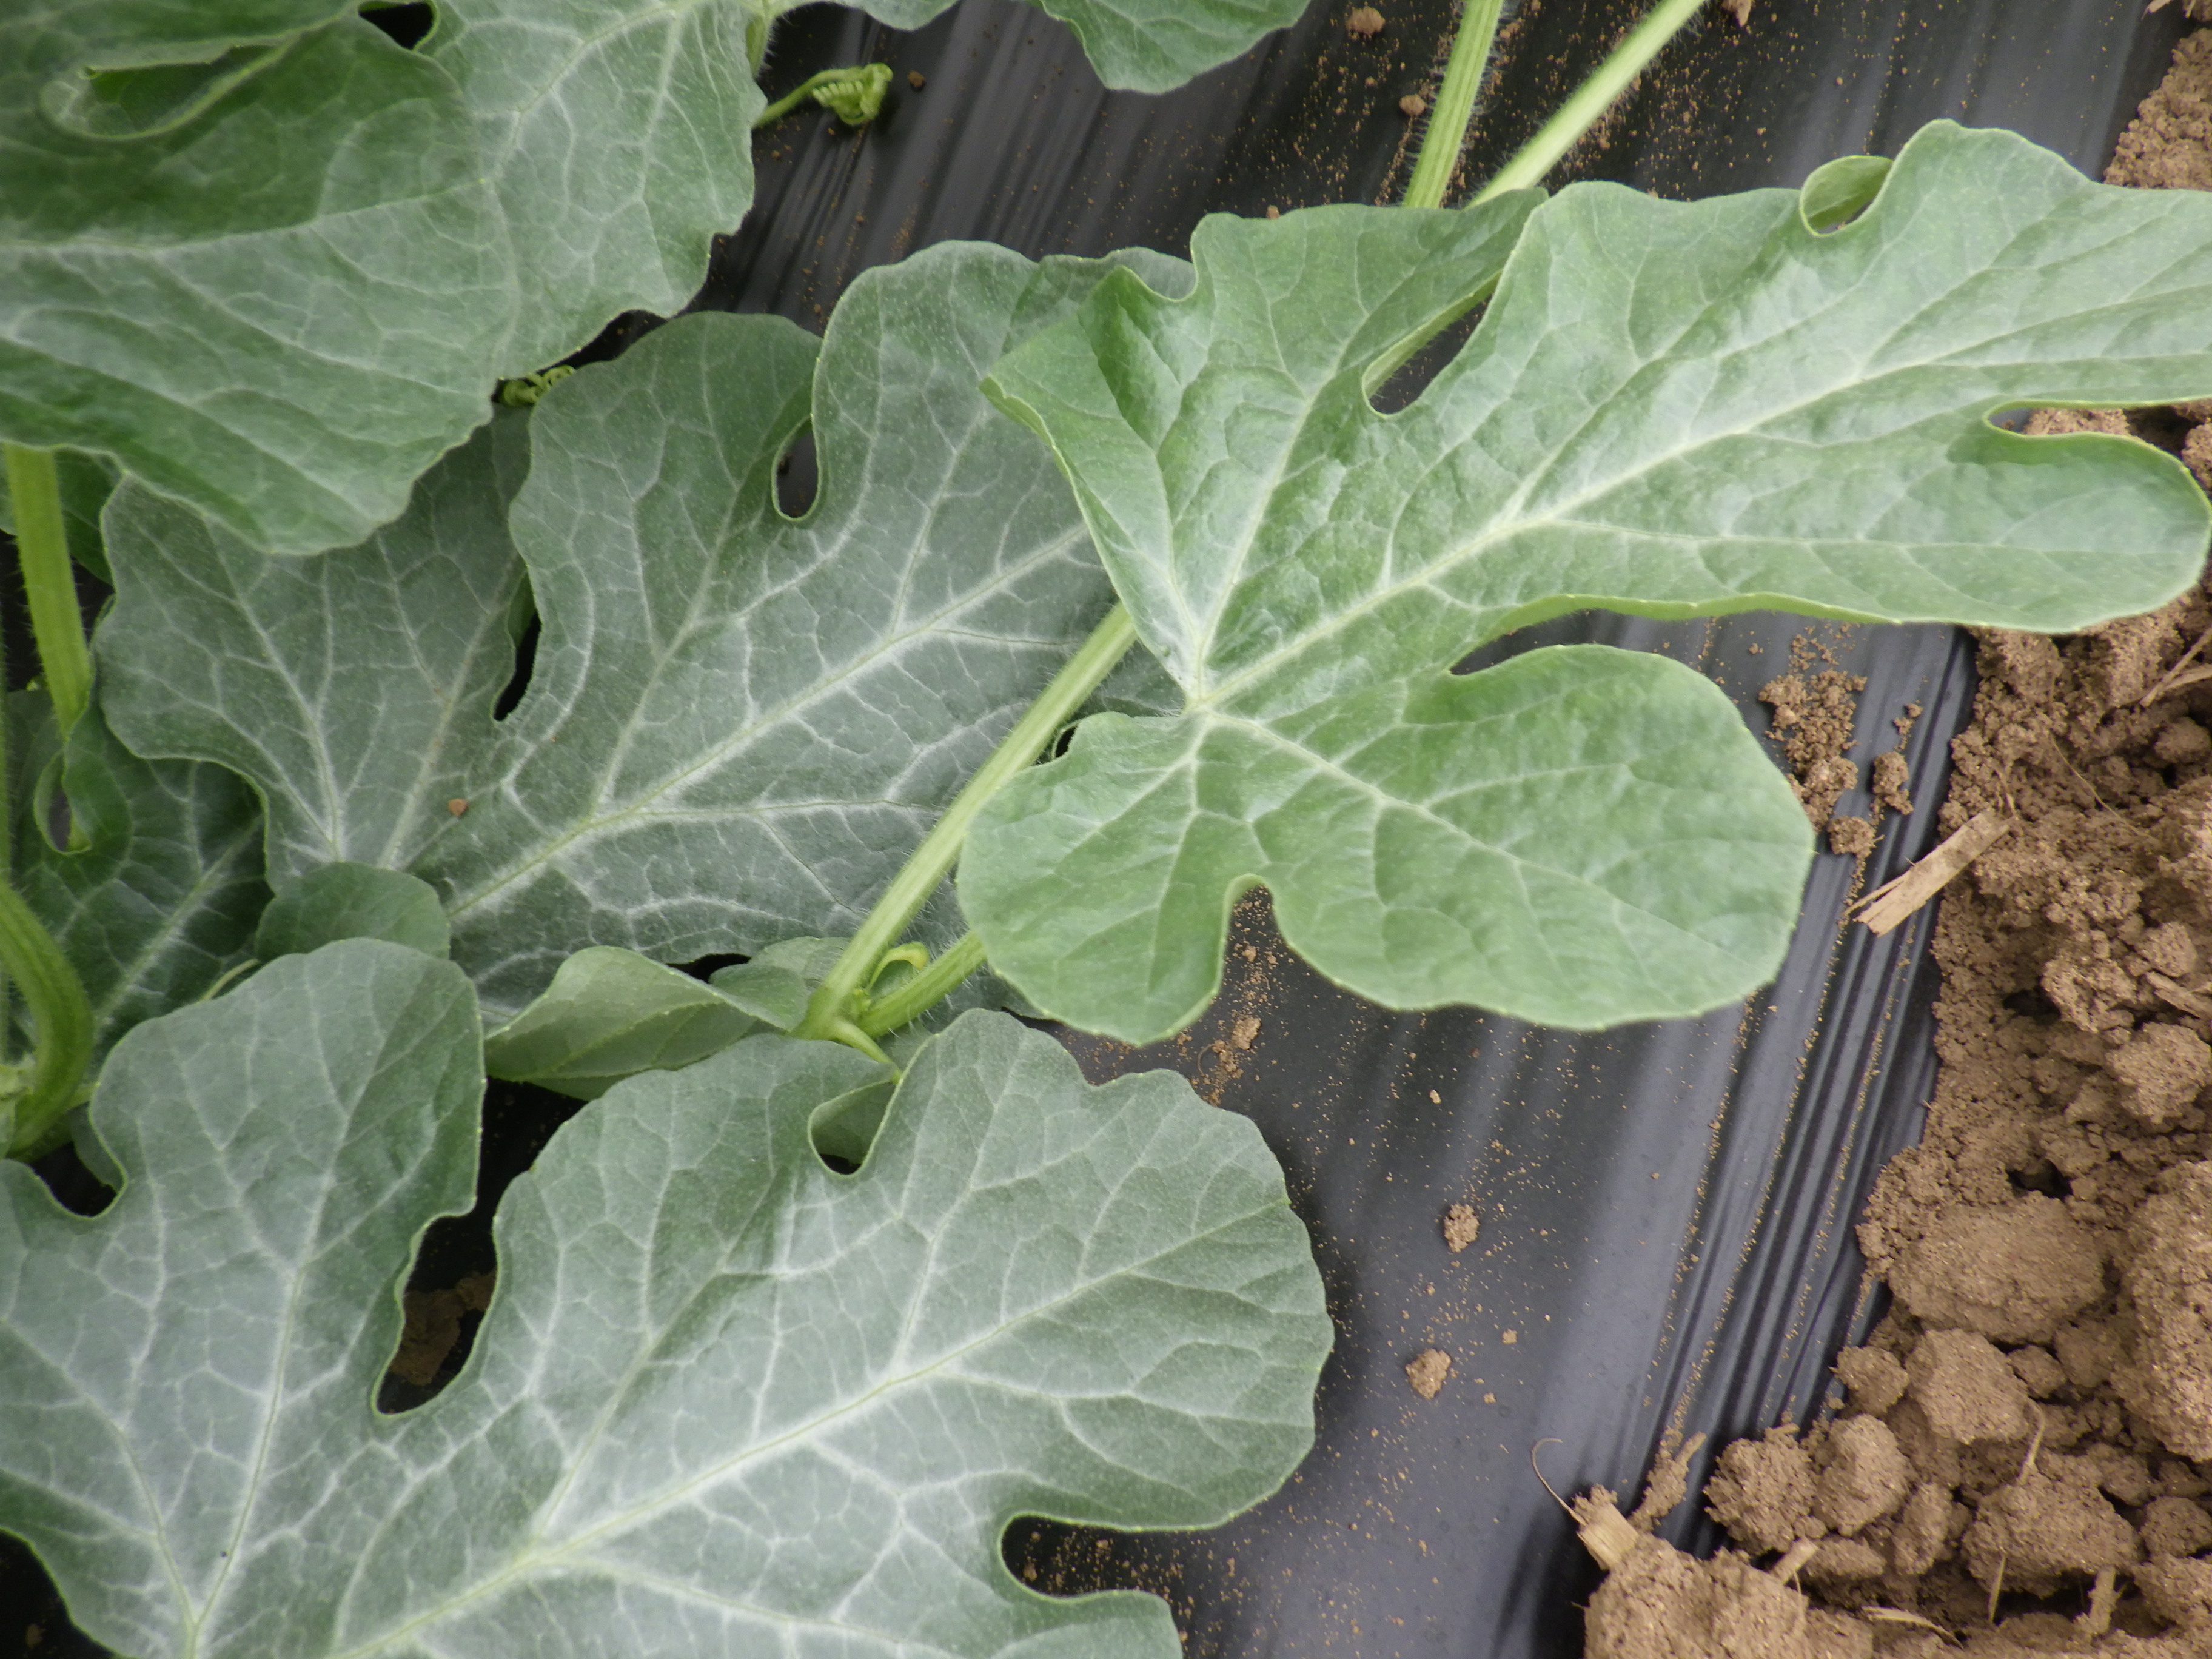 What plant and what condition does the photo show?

watermelon, healthy
